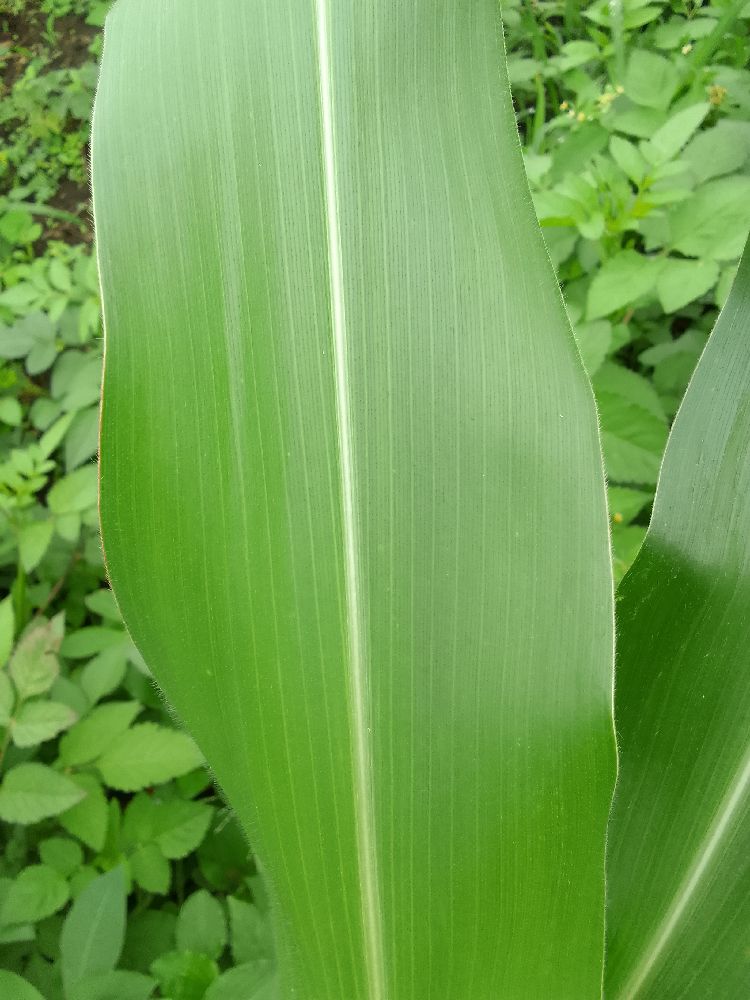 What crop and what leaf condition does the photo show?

maize, healthy
